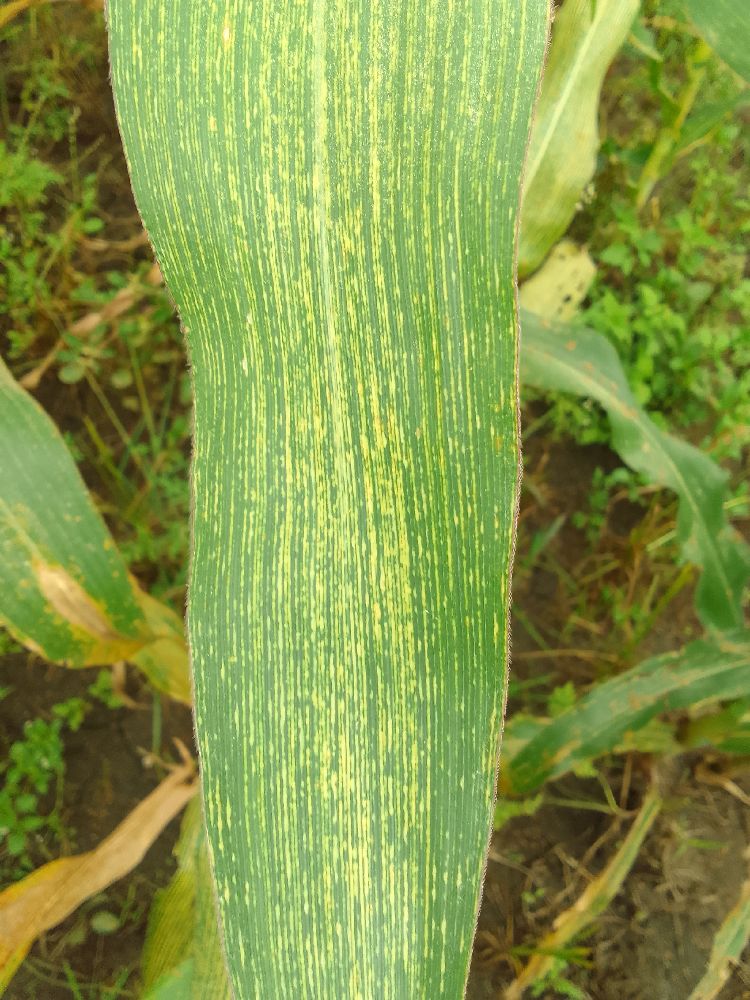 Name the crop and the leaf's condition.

maize, maize streak virus
